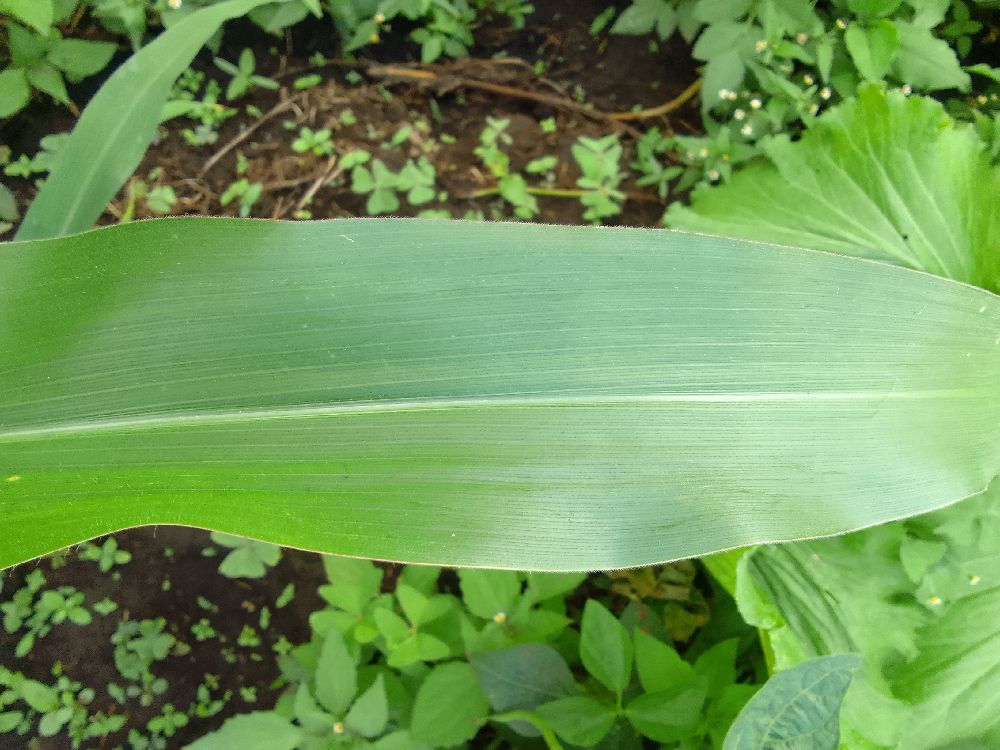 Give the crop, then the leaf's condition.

maize, healthy
